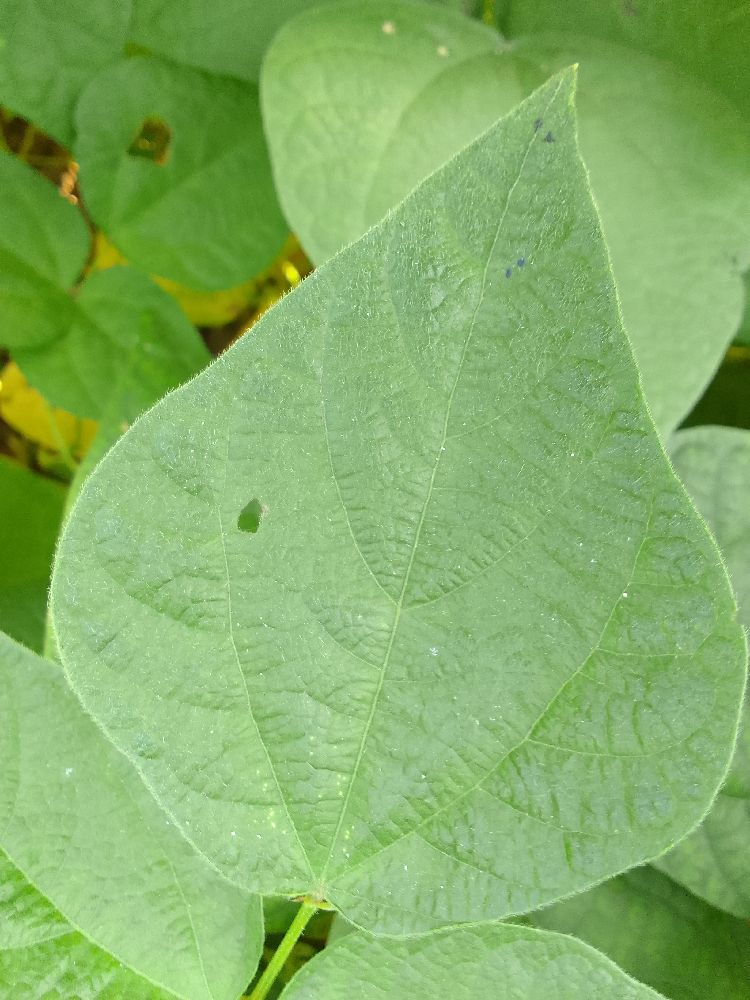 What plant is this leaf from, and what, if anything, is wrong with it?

common bean, healthy
